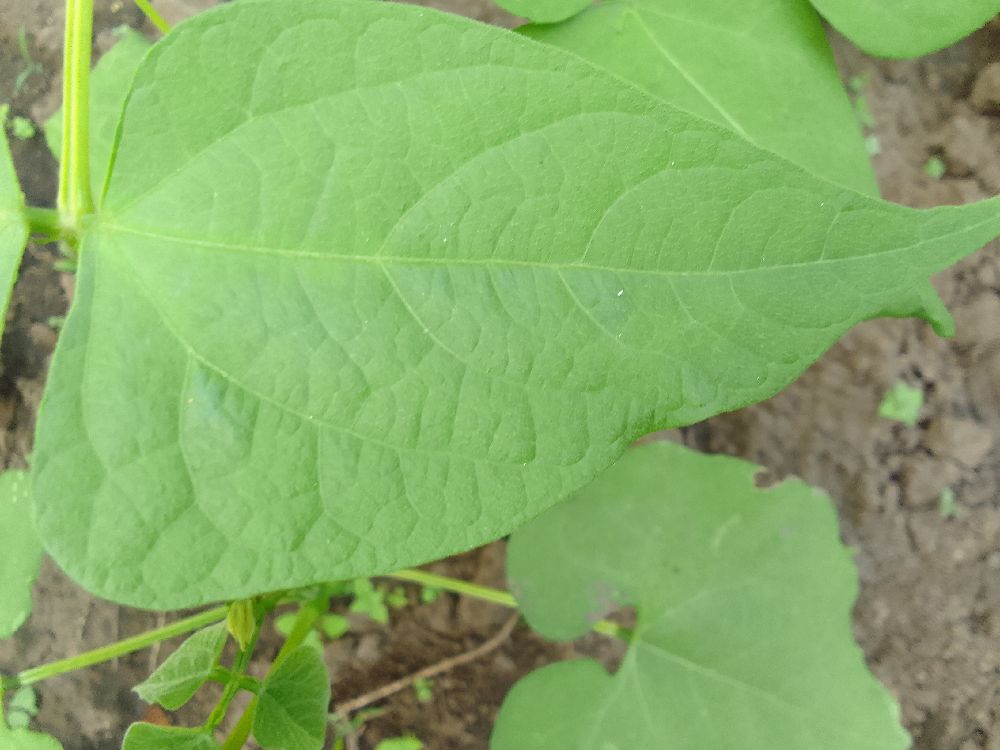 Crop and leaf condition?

common bean, healthy
